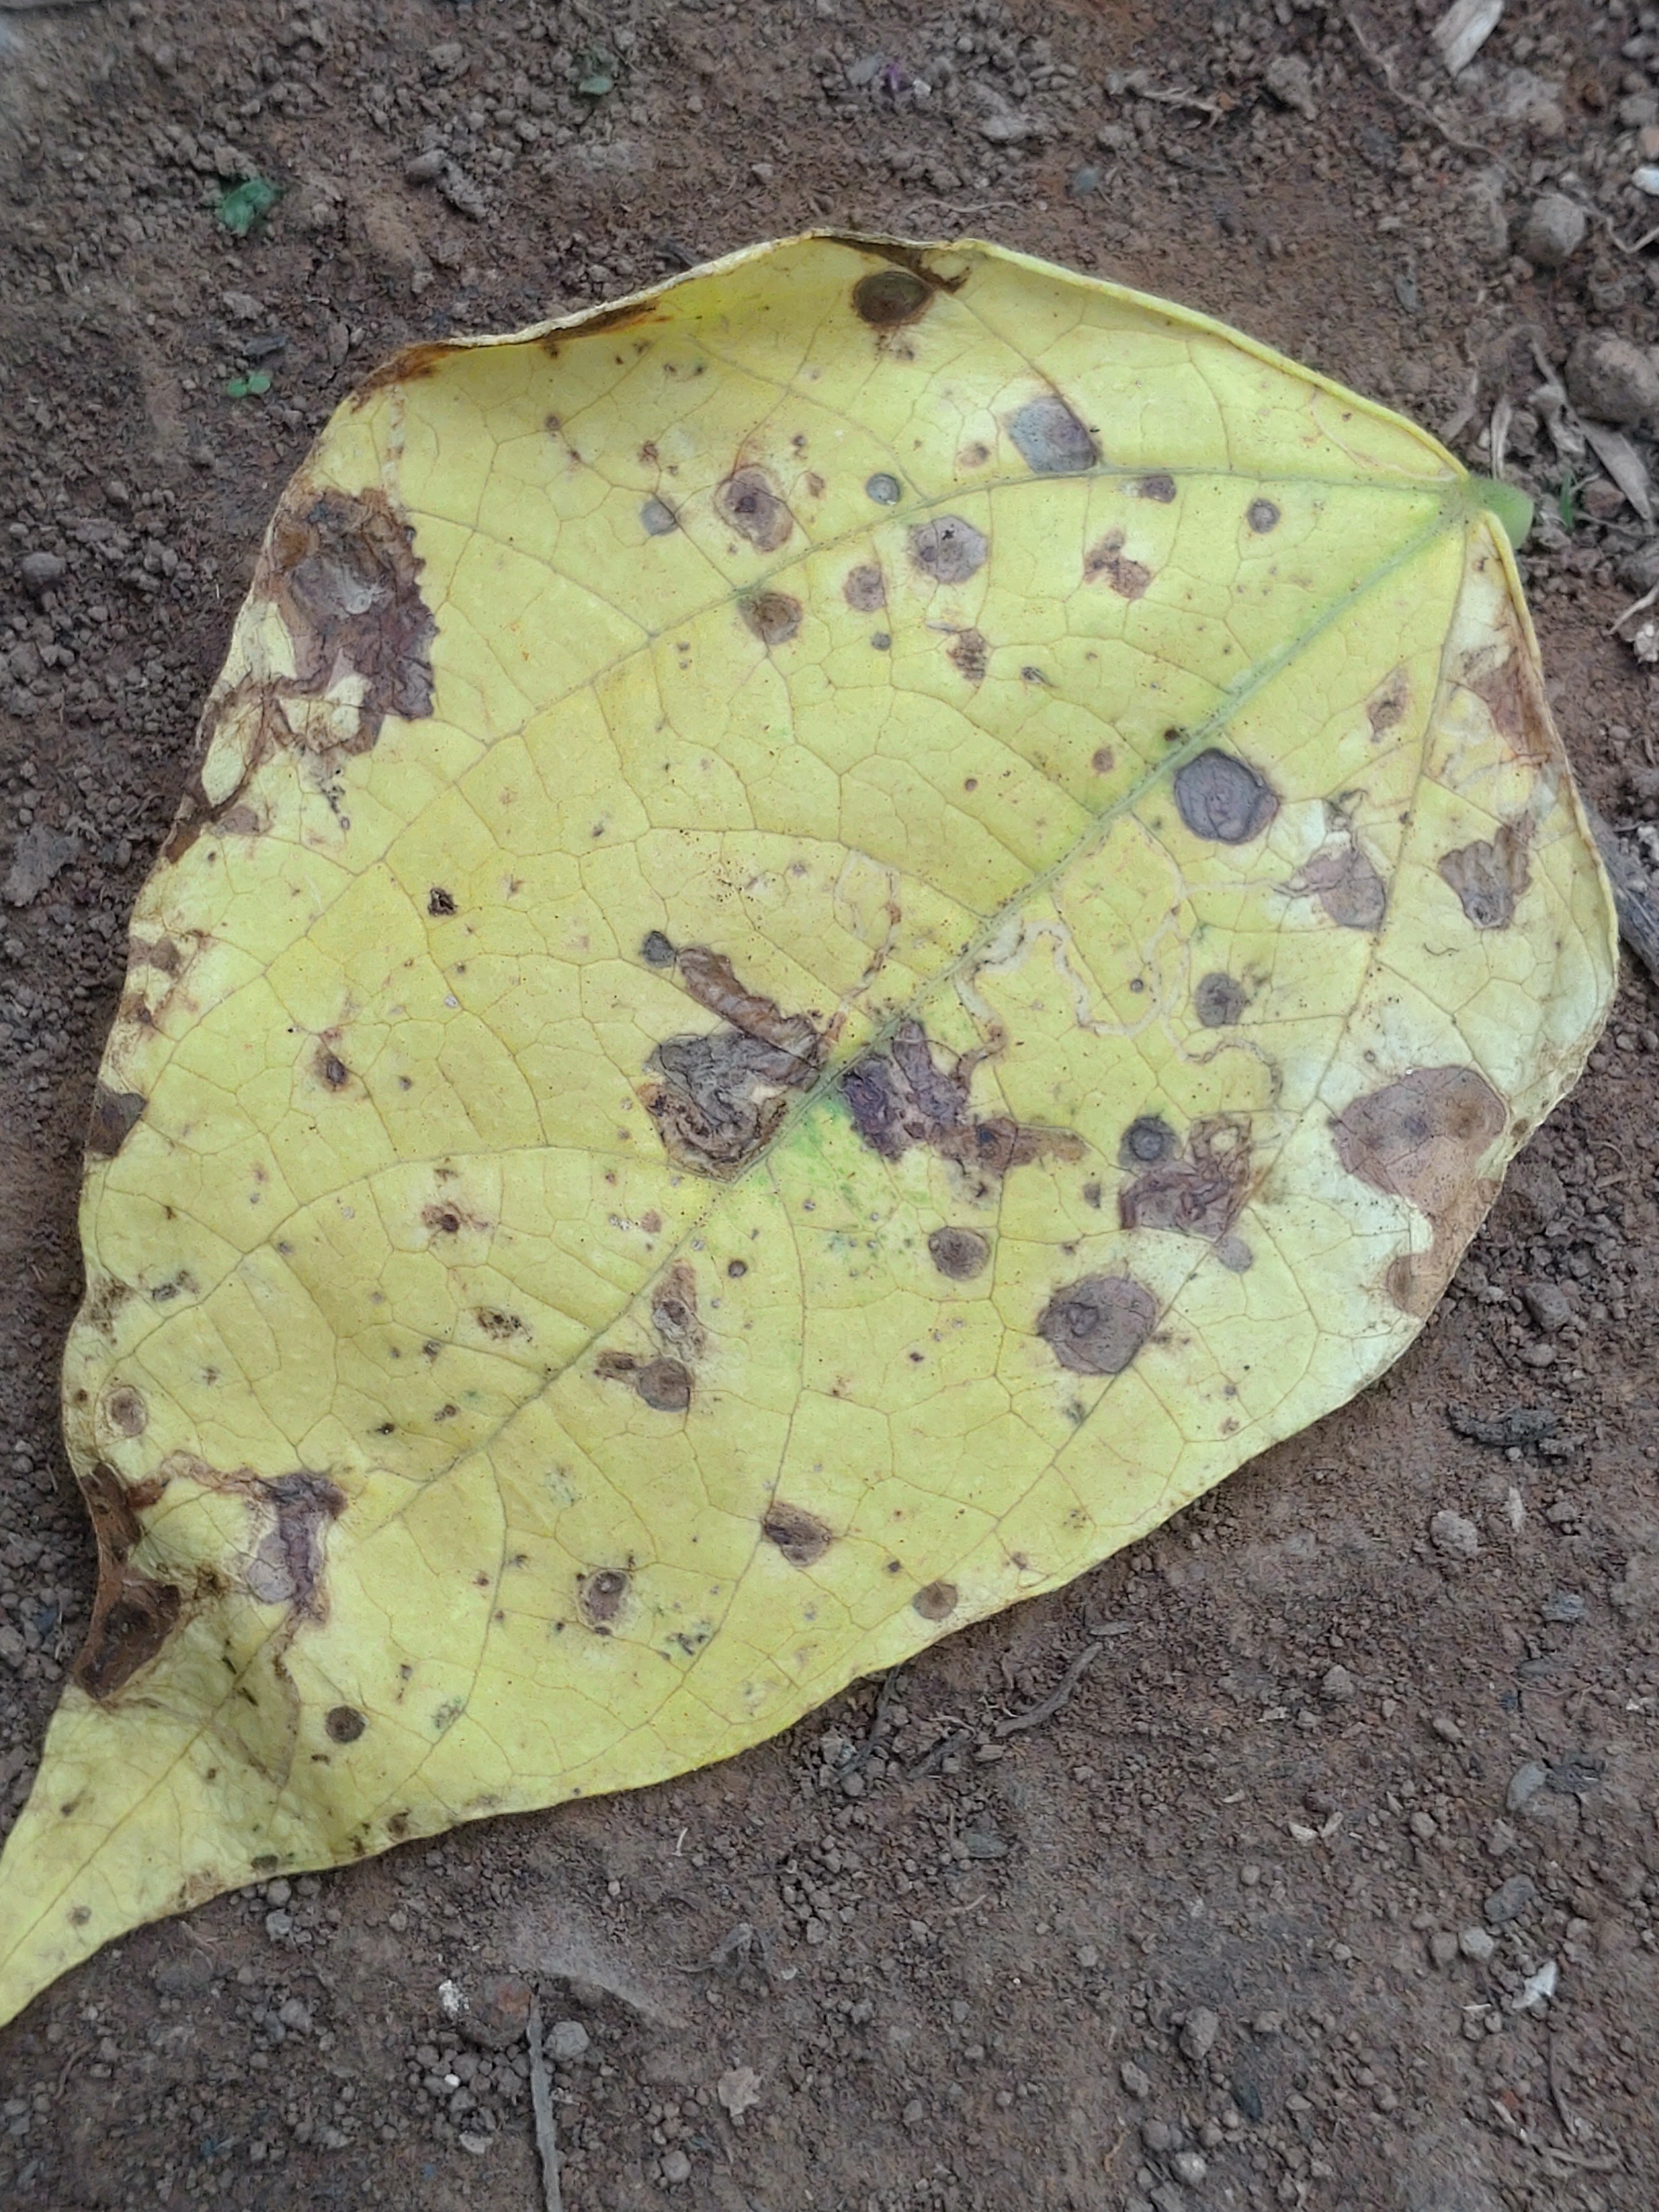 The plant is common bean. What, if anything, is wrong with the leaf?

anthracnose
